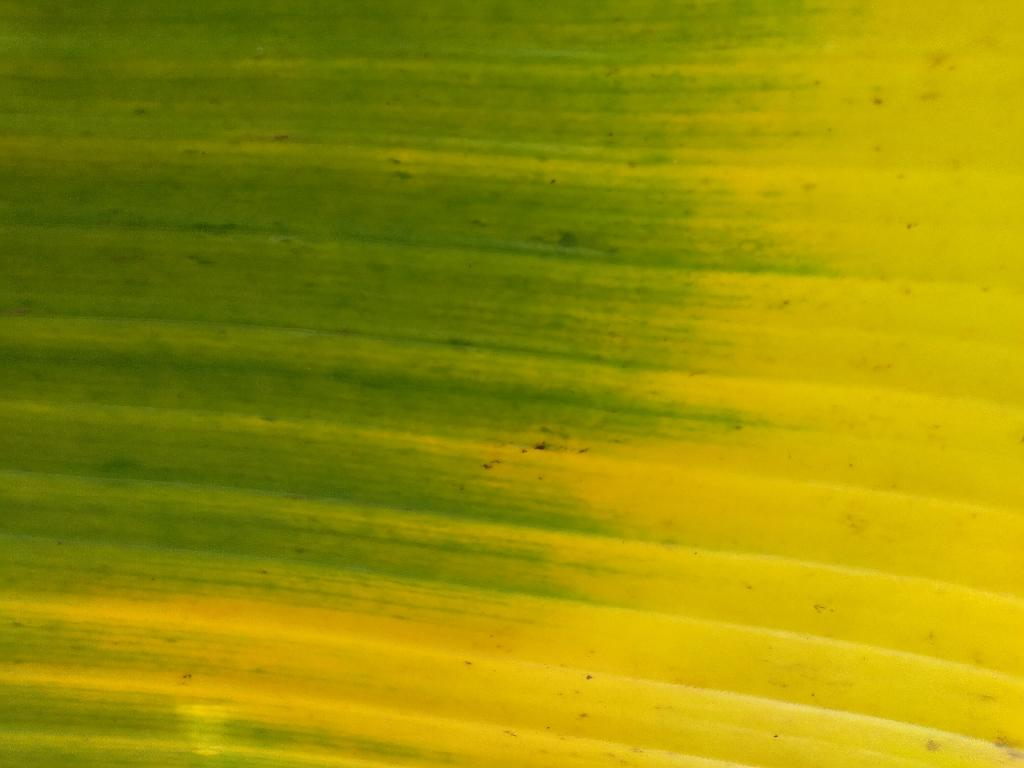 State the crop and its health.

banana, fusarium wilt race 1
